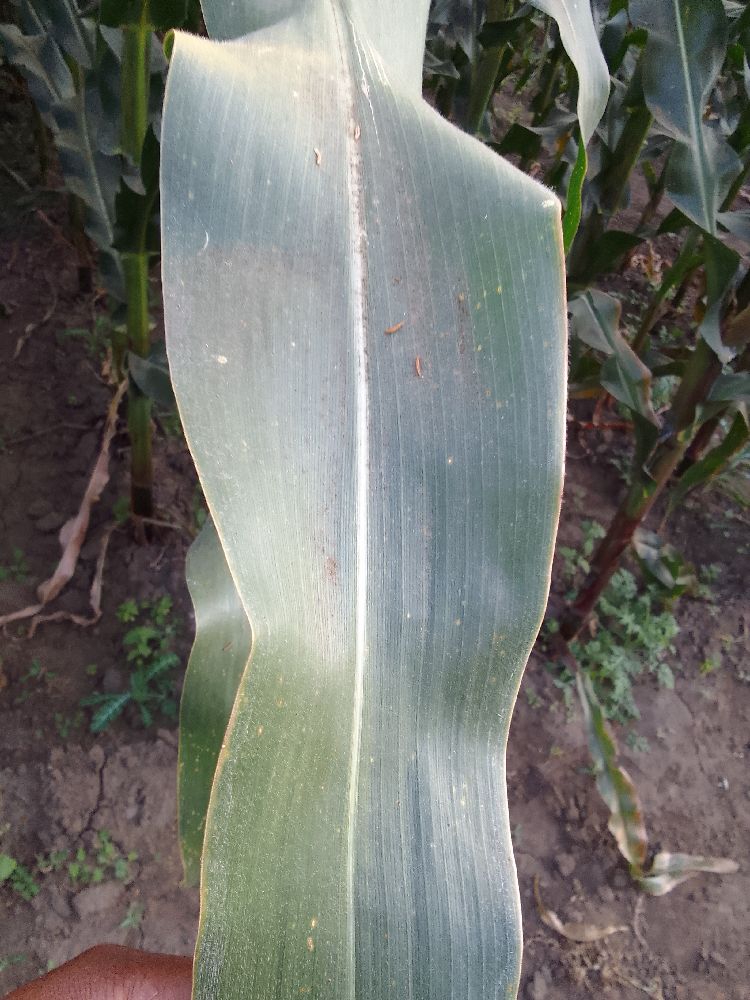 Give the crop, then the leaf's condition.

maize, healthy
